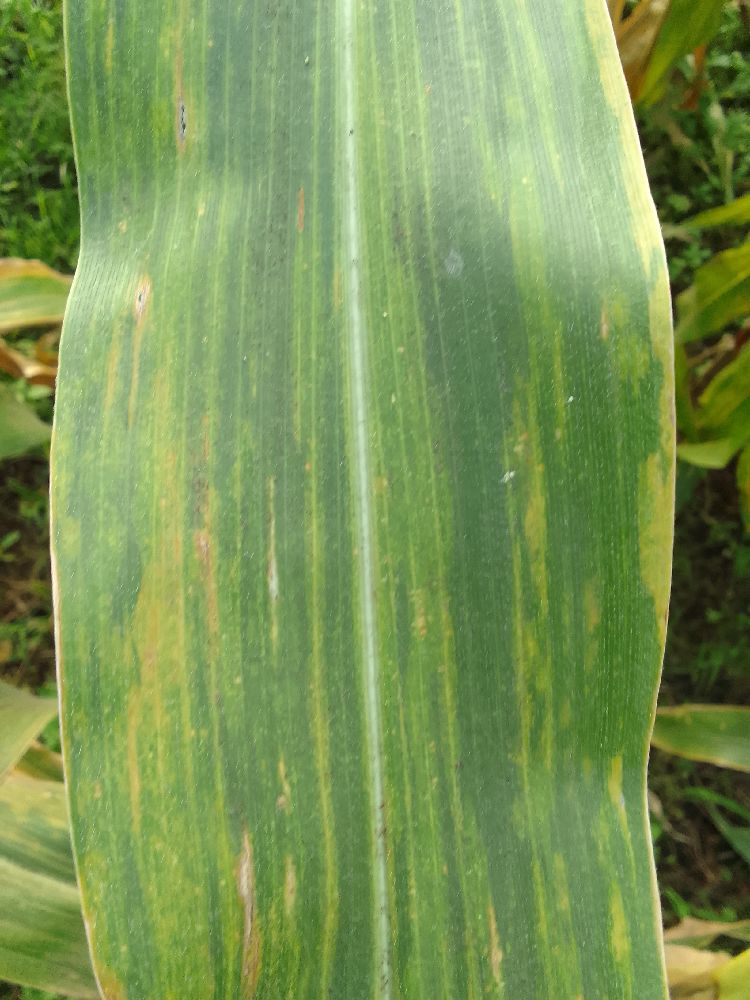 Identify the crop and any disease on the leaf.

maize, maize lethal necrosis
